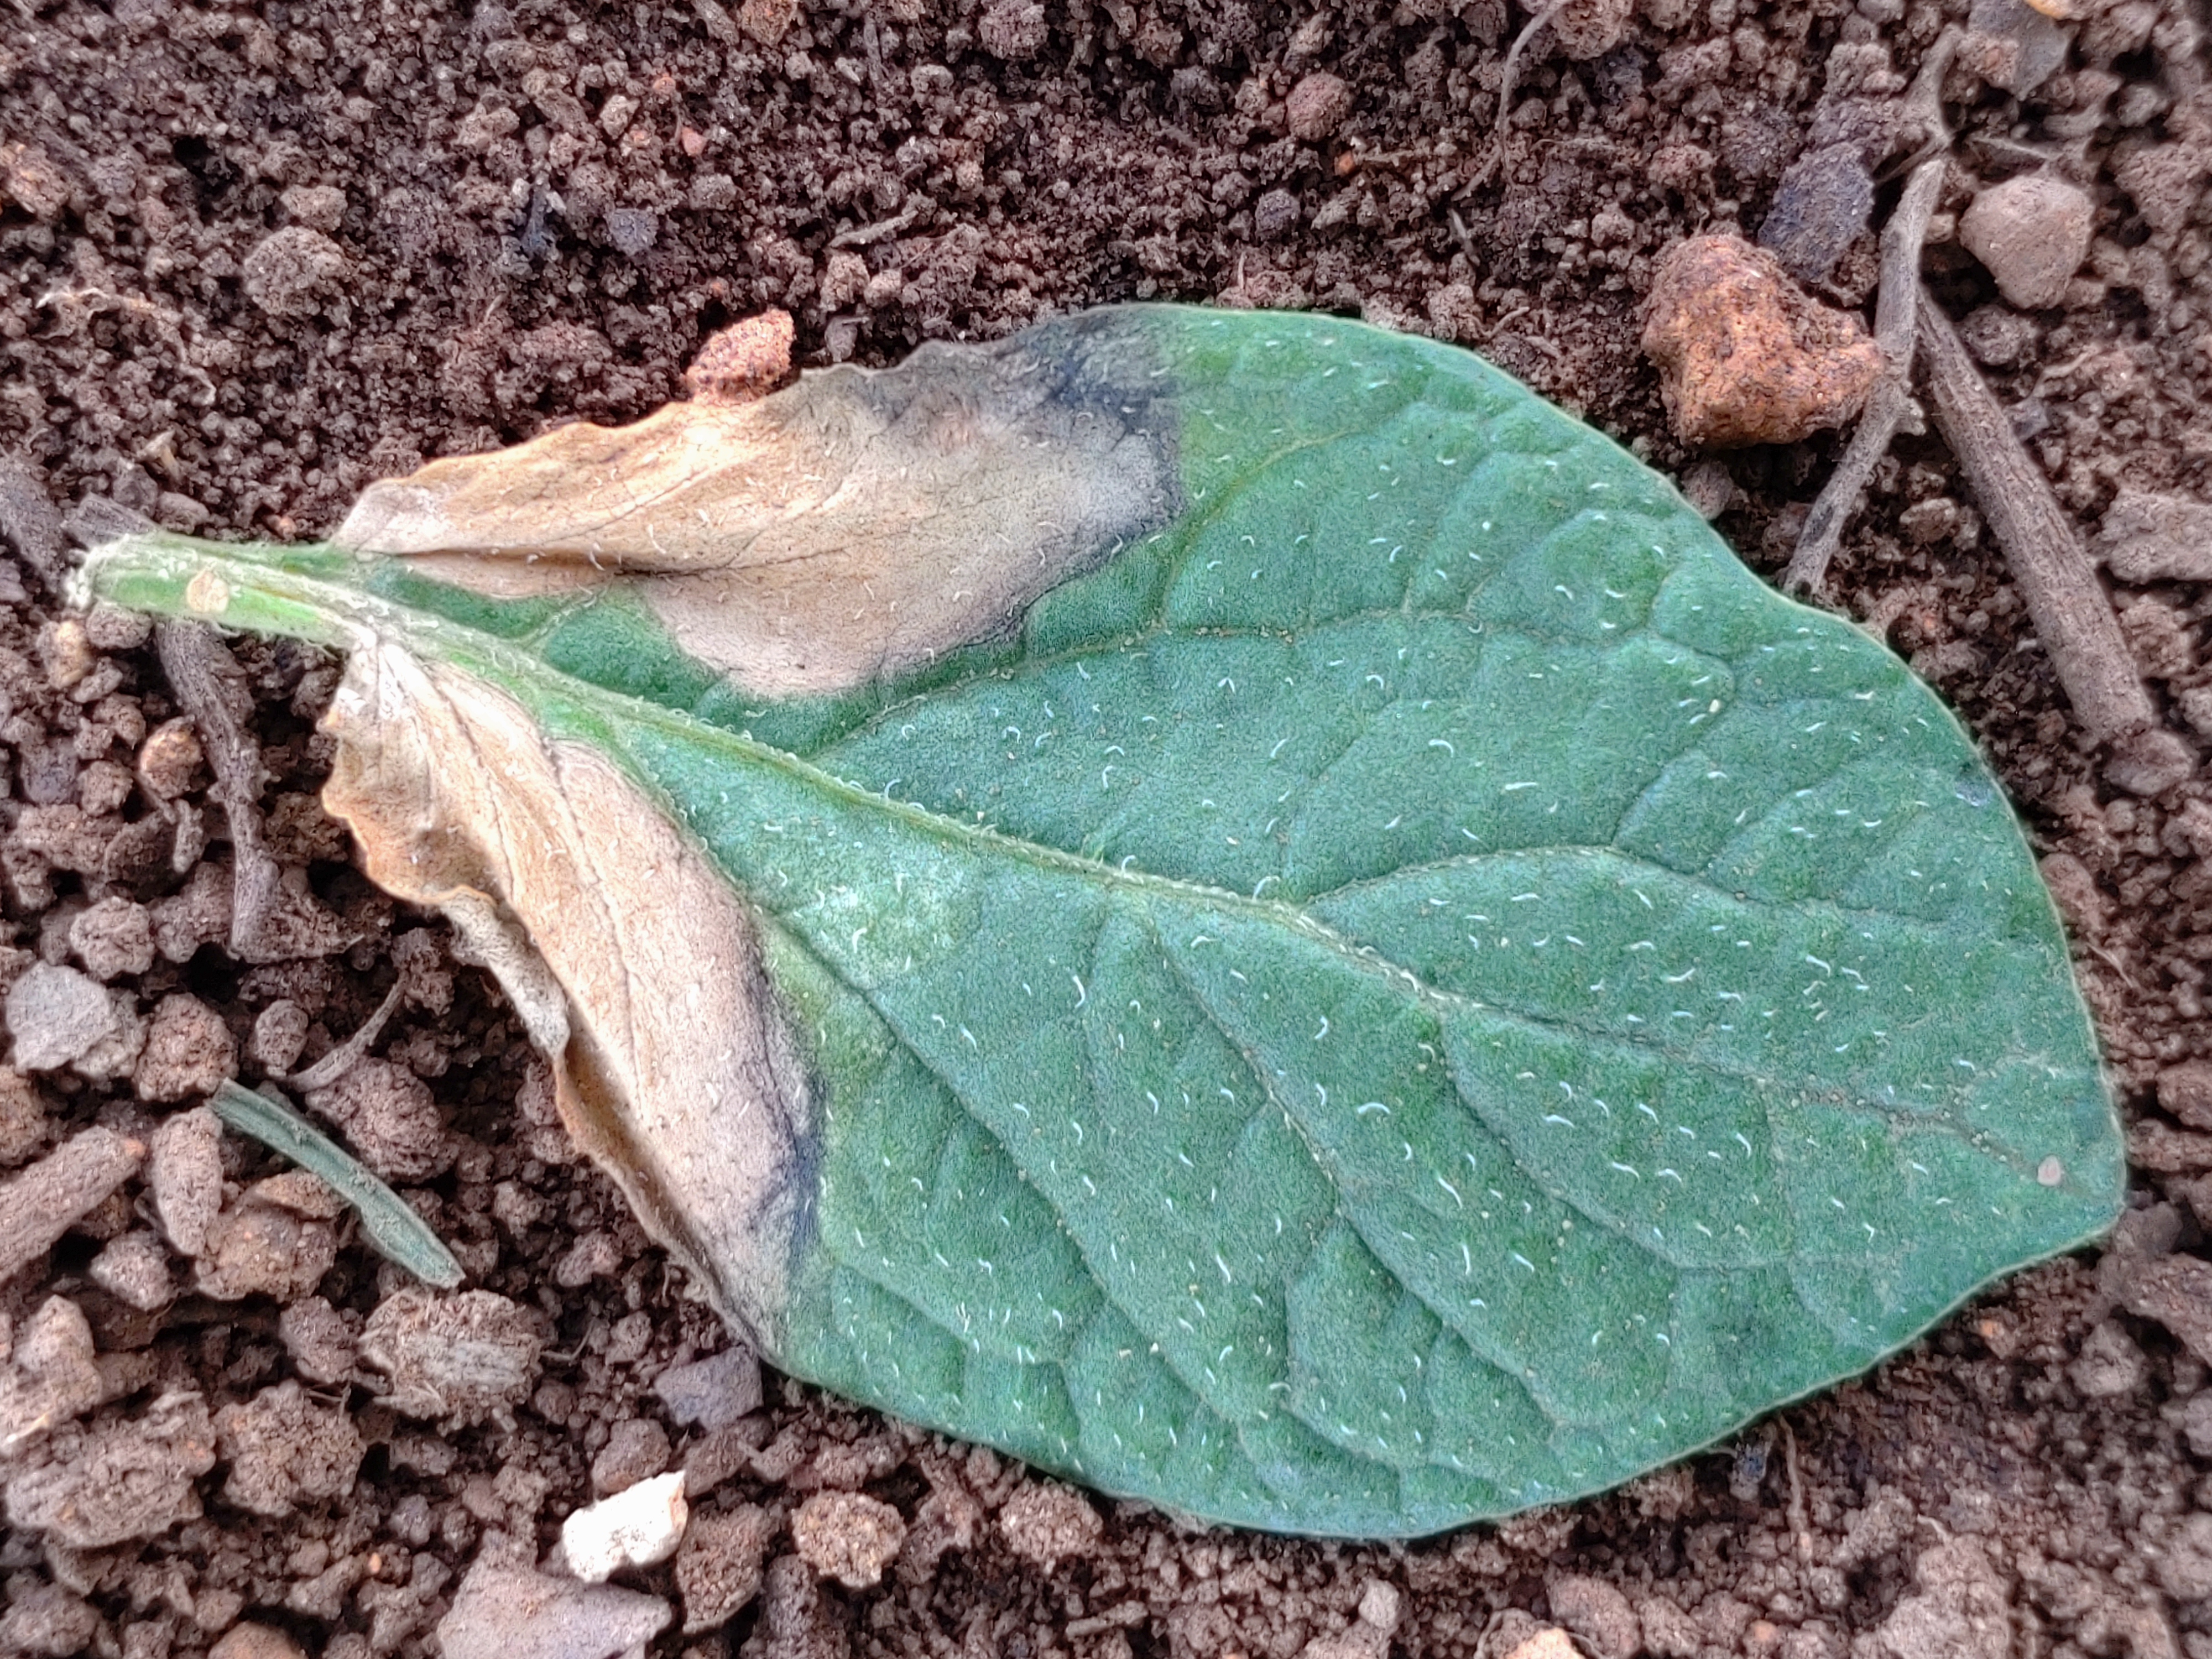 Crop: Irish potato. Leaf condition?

early blight
